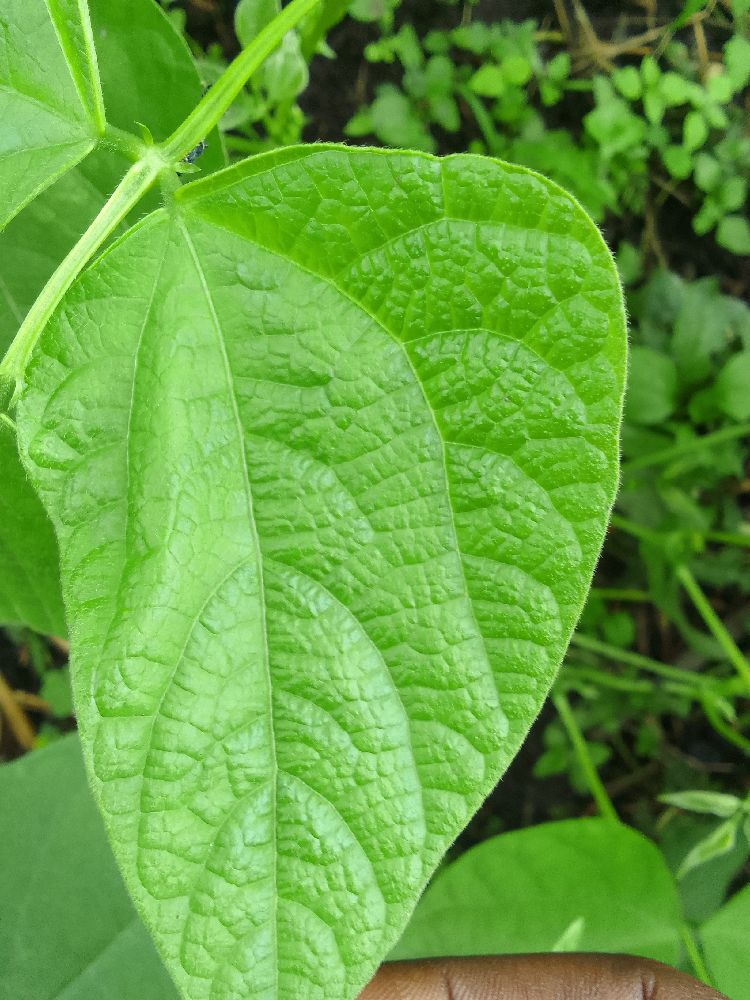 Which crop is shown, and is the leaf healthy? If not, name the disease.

common bean, healthy
